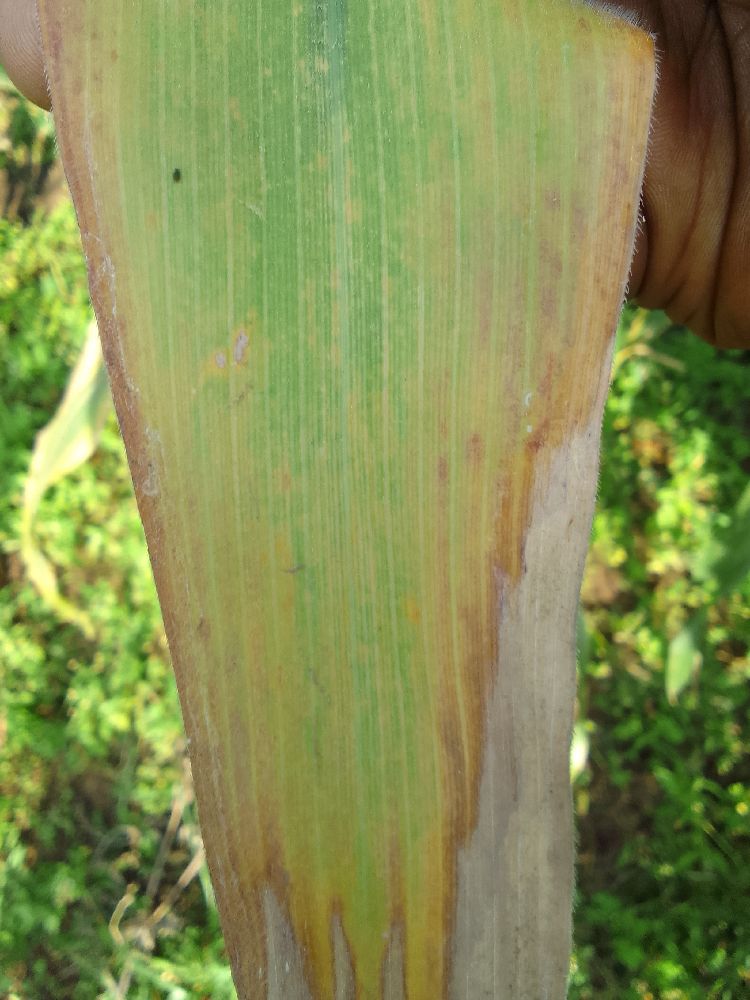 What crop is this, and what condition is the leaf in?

maize, maize lethal necrosis
